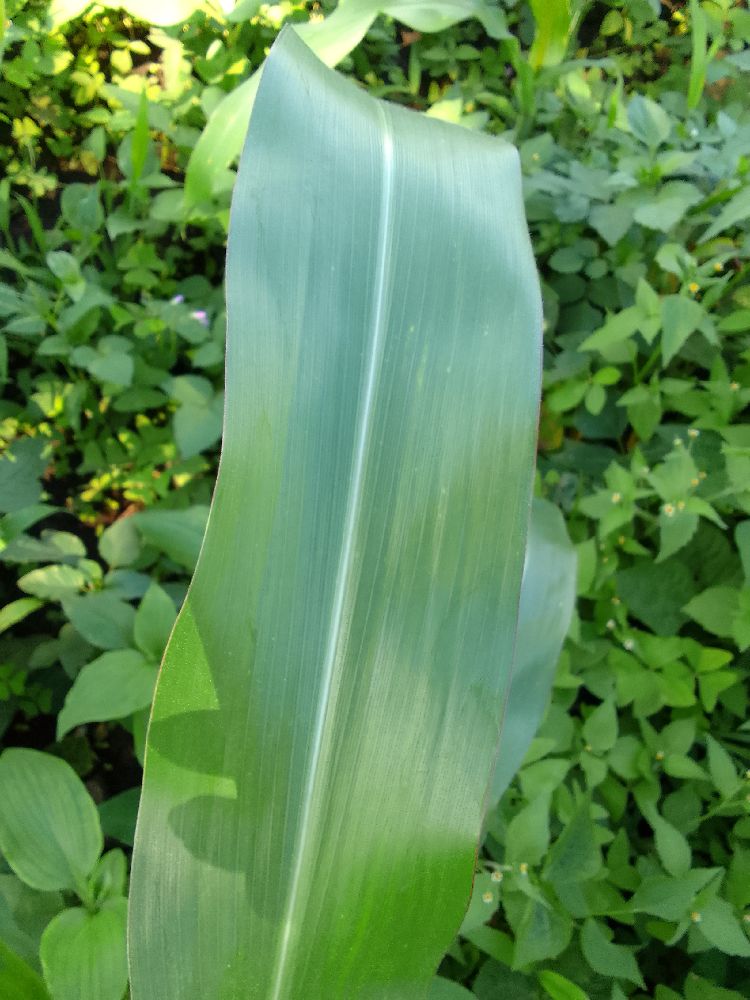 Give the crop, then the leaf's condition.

maize, healthy
